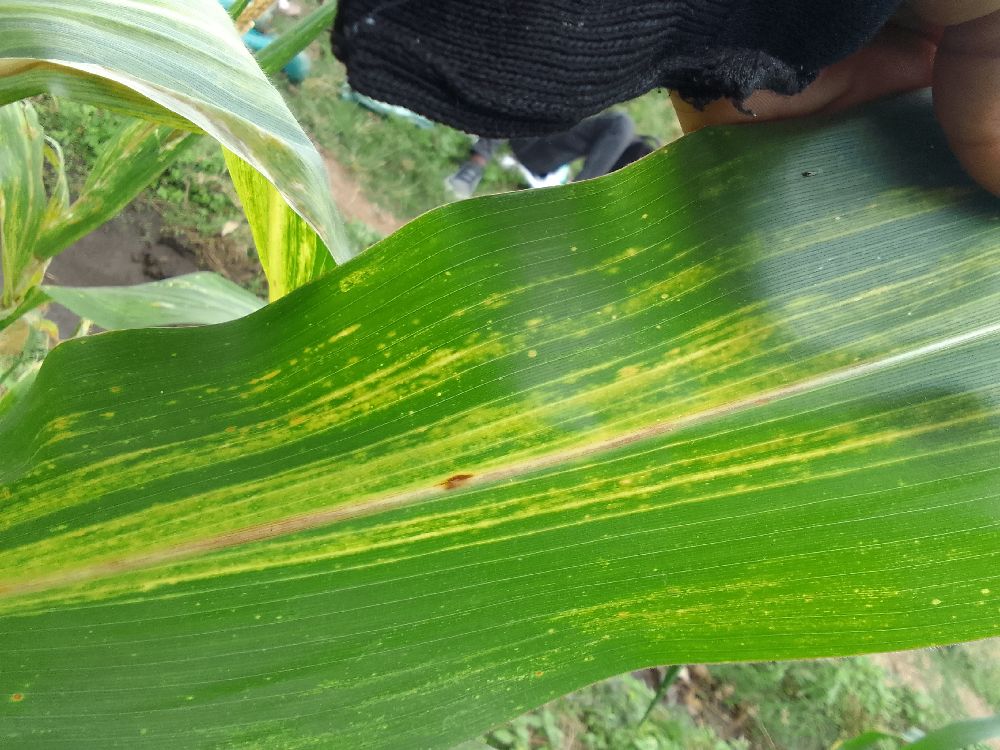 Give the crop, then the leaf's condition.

maize, maize lethal necrosis
